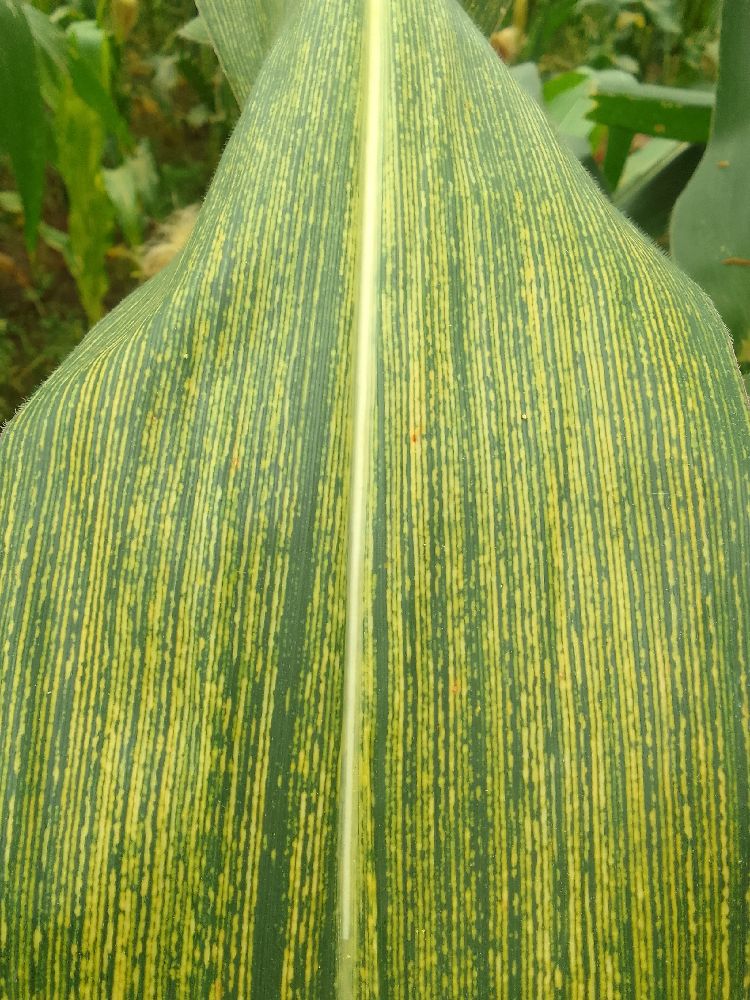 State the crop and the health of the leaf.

maize, maize streak virus
